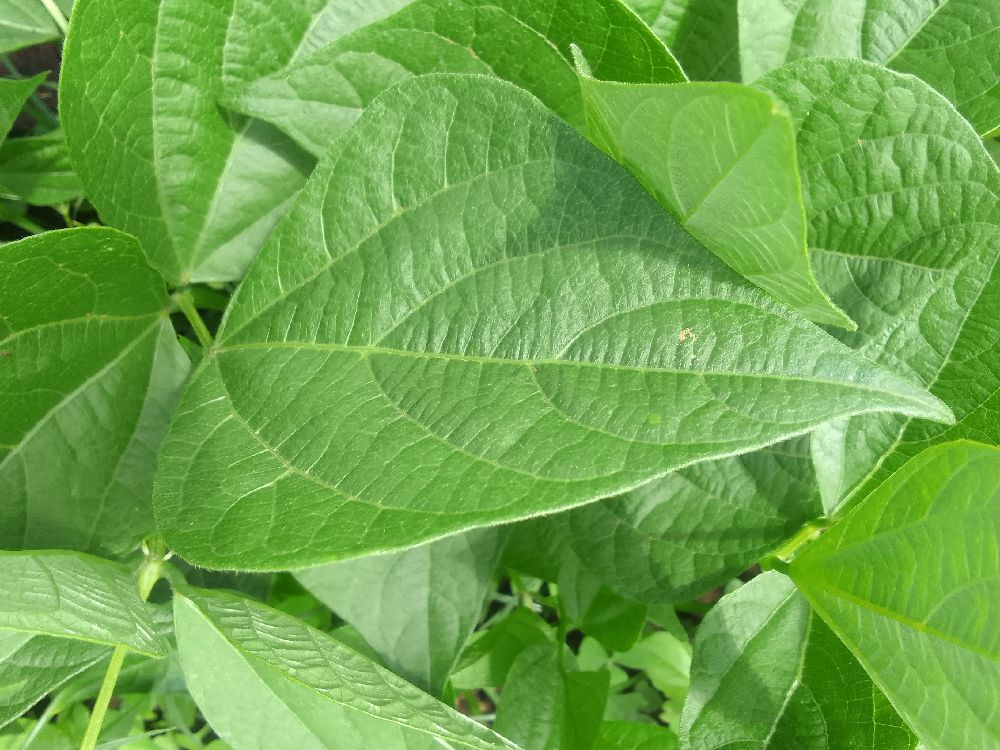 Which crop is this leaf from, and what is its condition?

common bean, healthy
